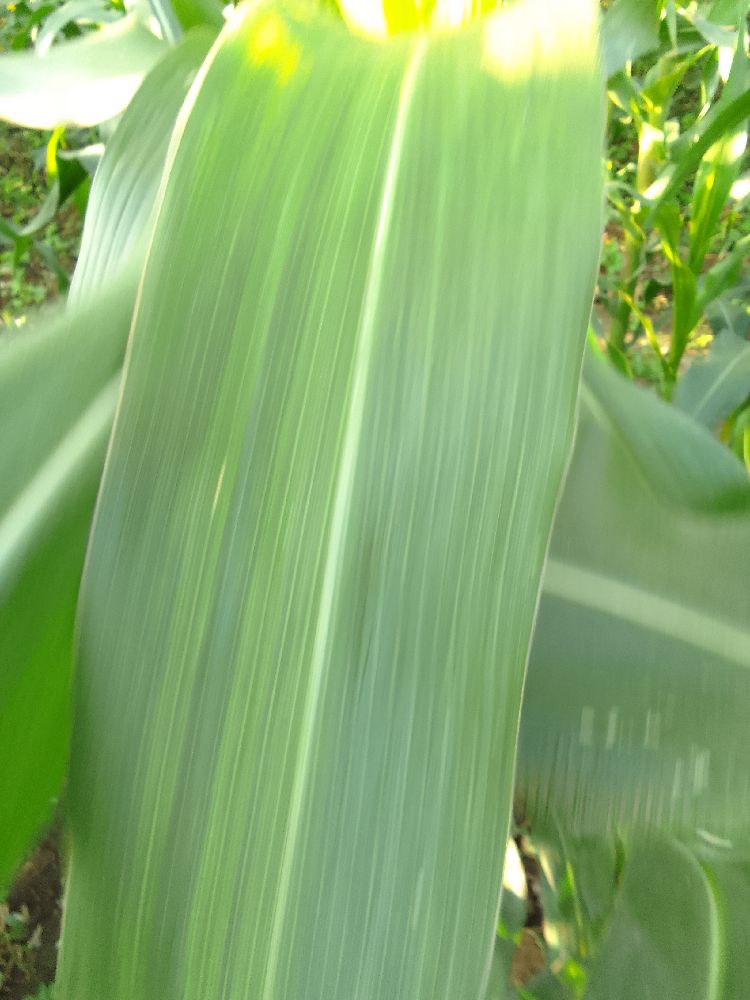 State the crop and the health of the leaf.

maize, healthy
